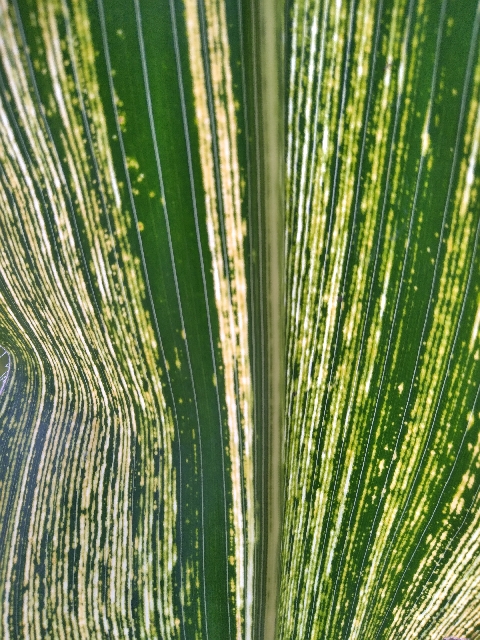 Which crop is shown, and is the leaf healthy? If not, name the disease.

maize, maize streak virus
